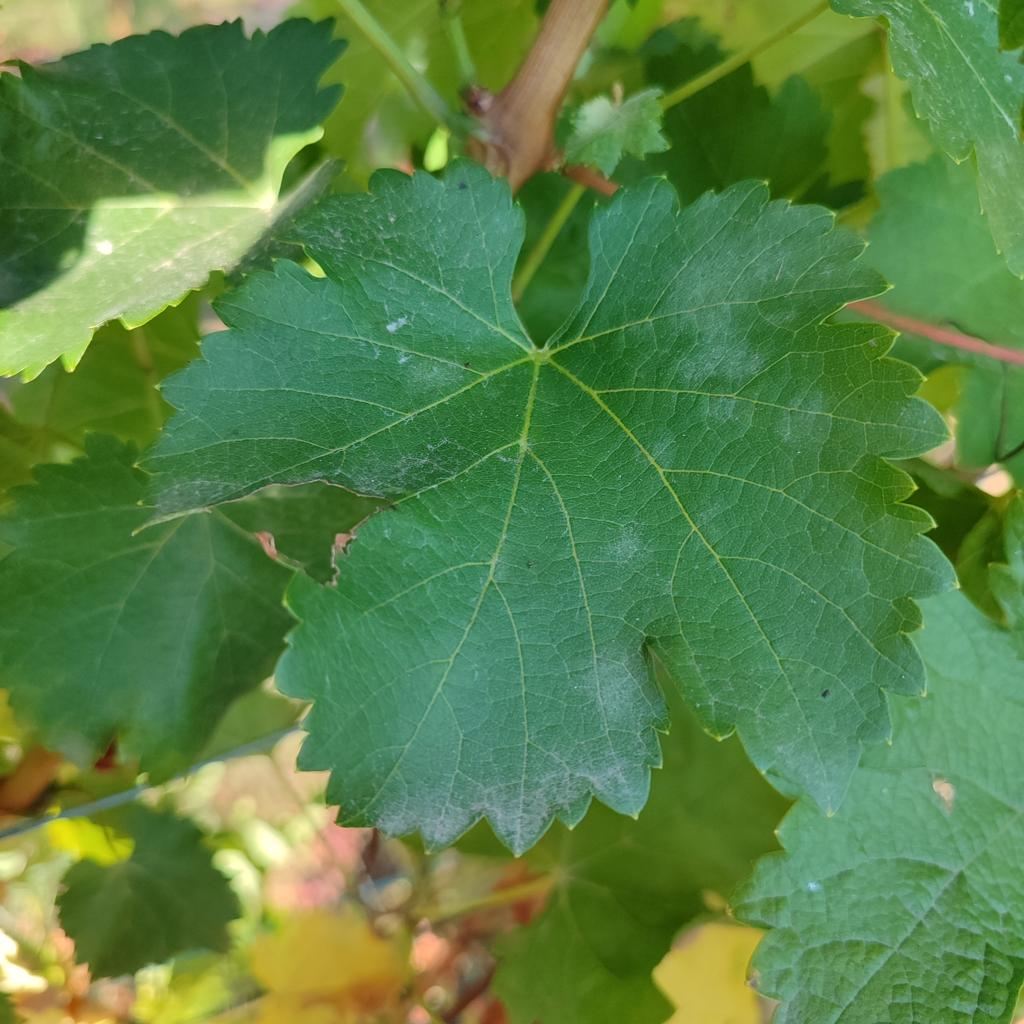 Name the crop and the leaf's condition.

grapevine, powdery mildew
